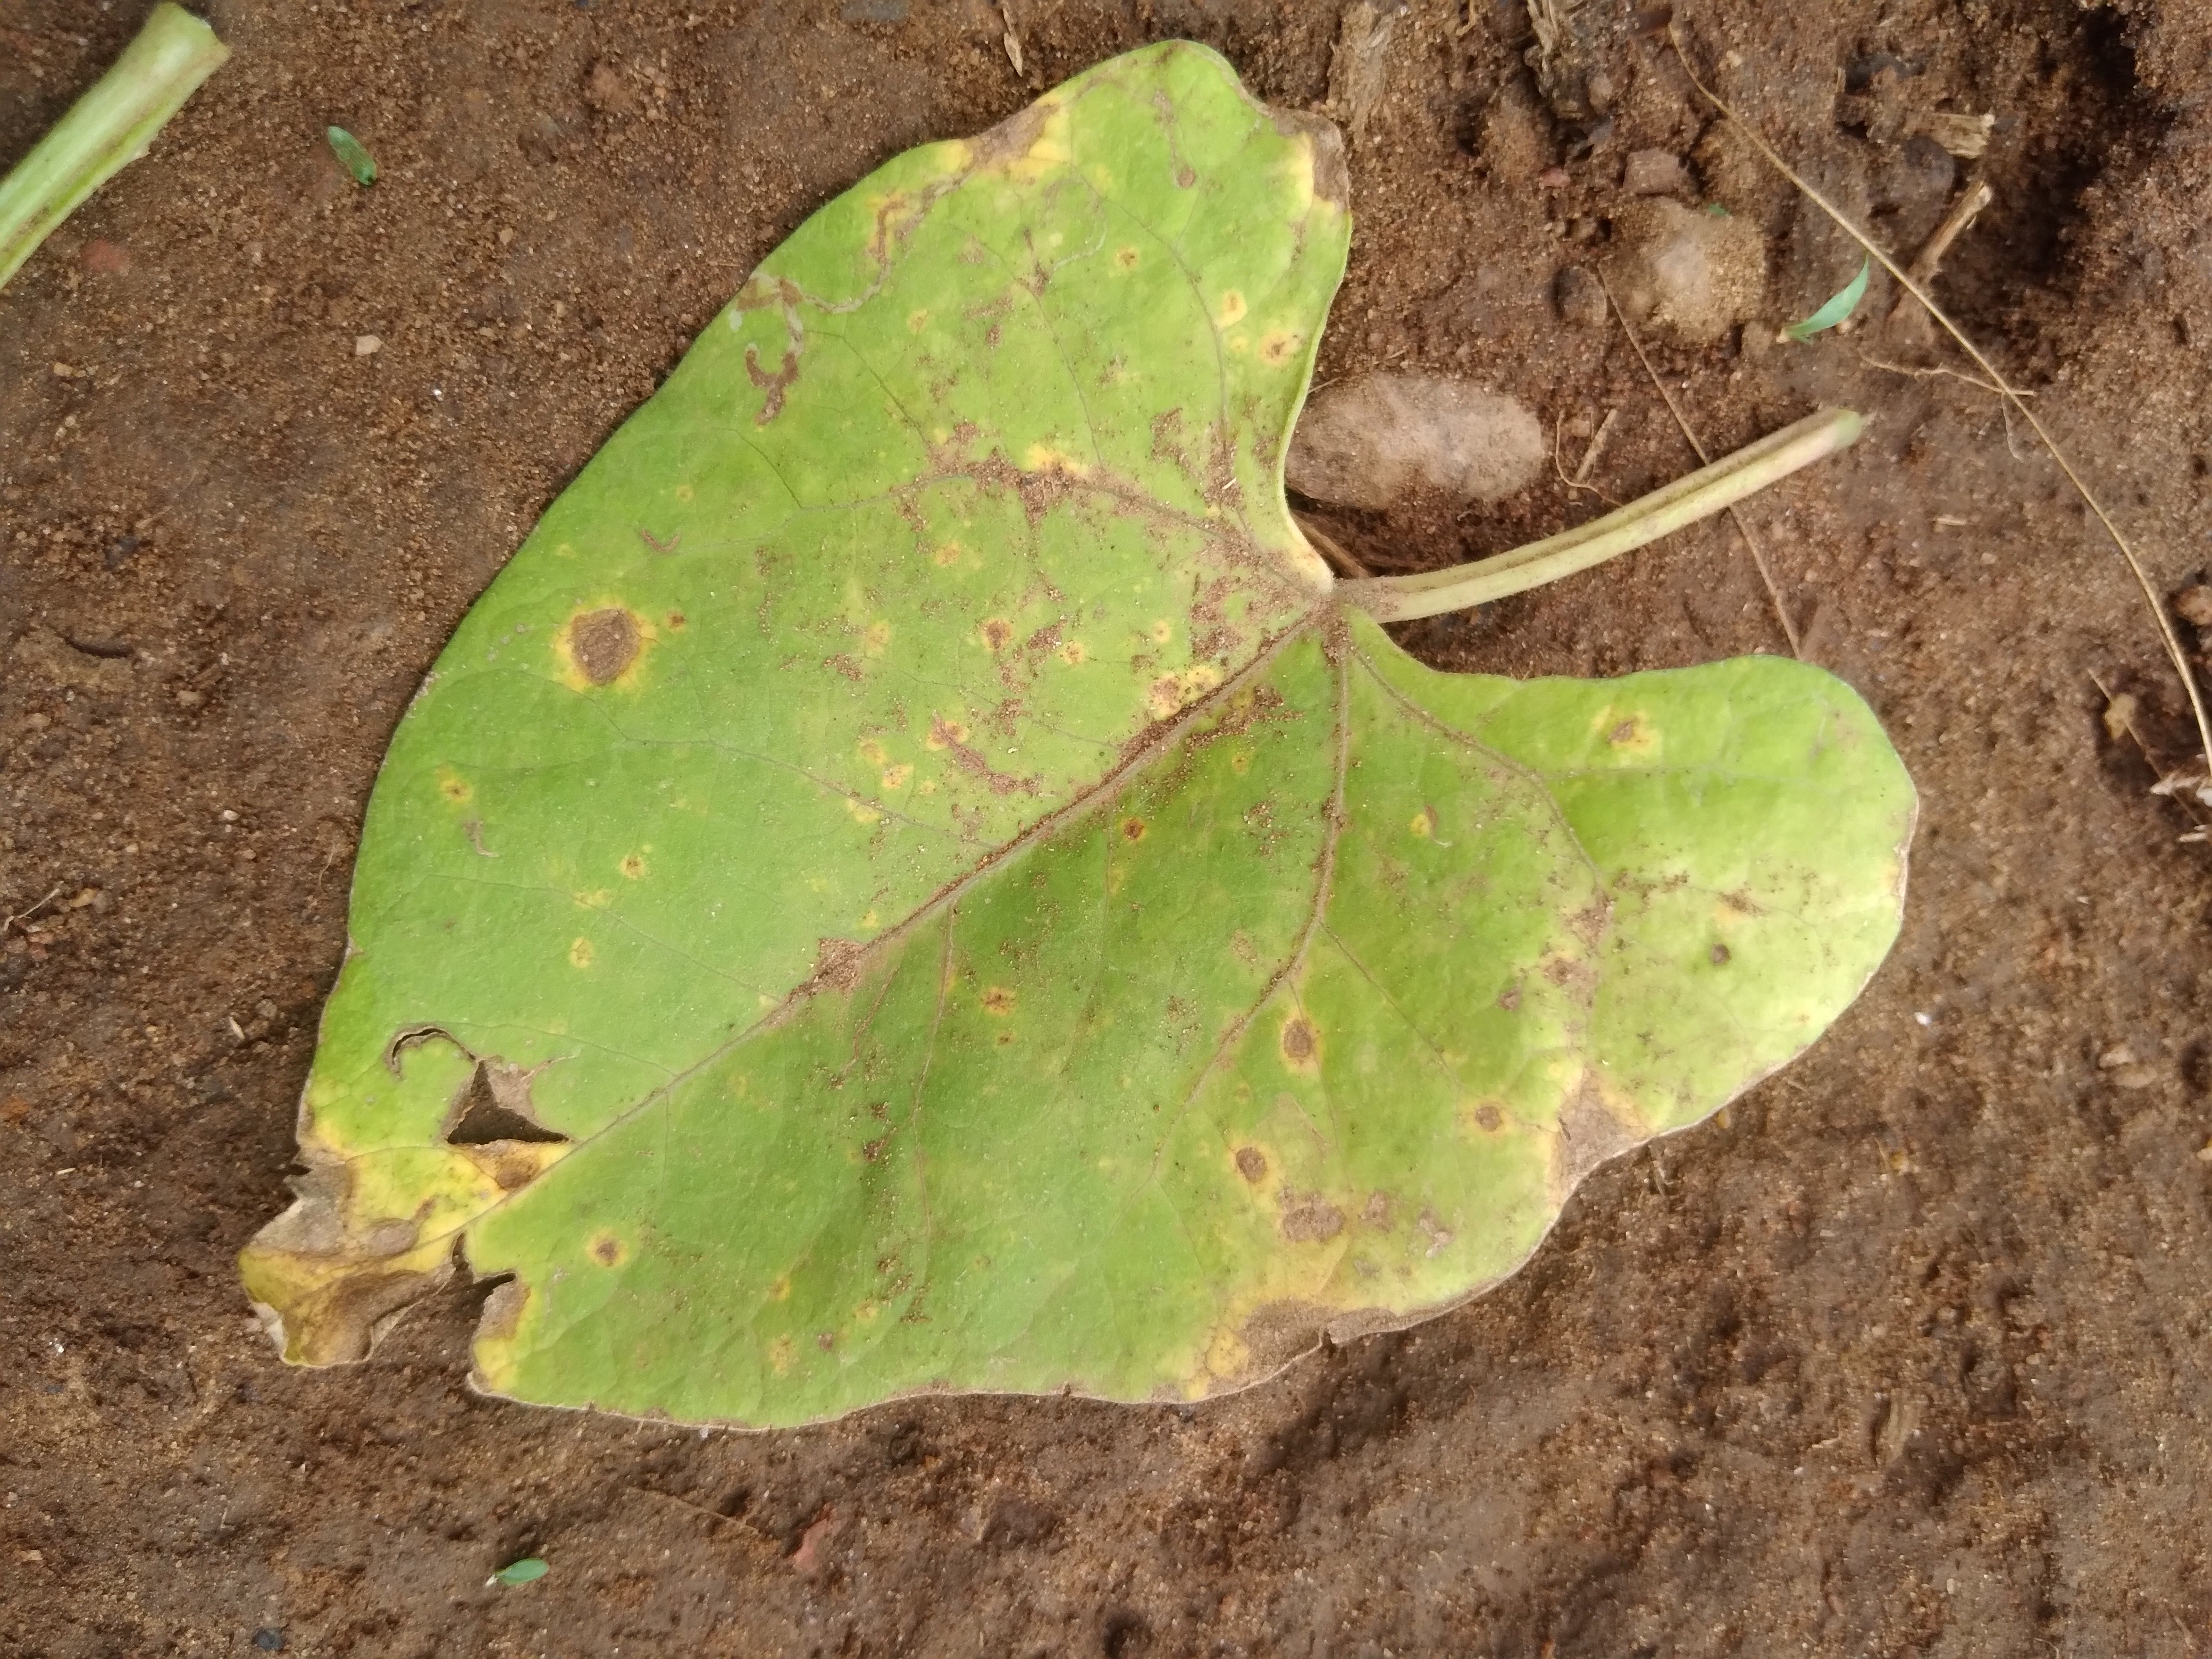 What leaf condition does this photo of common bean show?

rust
